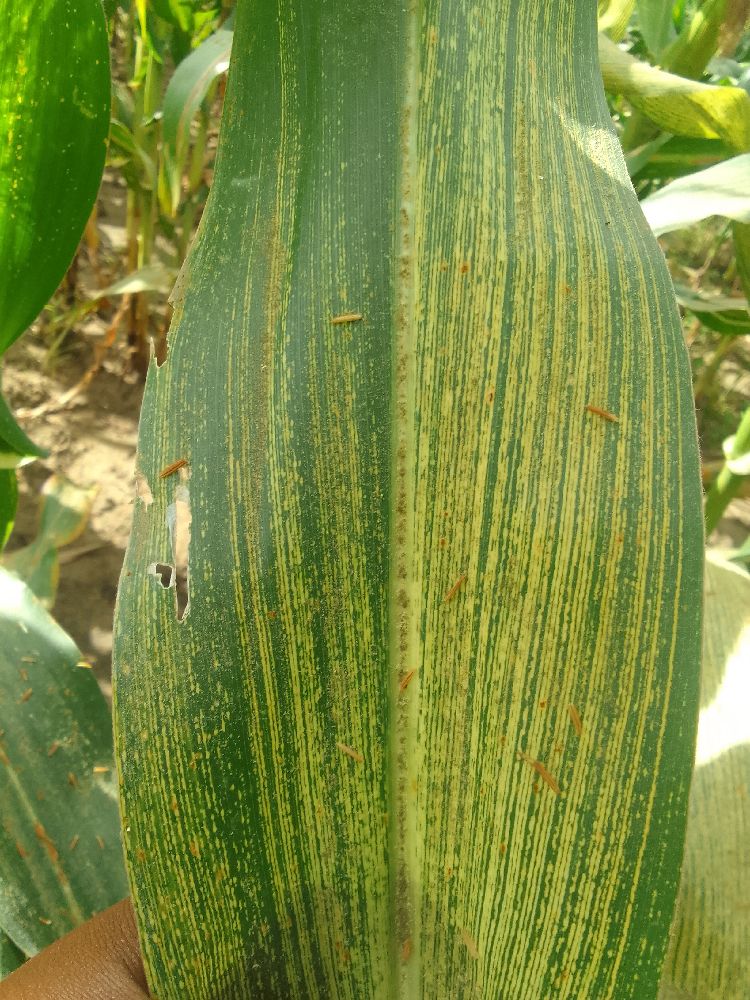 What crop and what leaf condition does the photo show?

maize, maize streak virus
